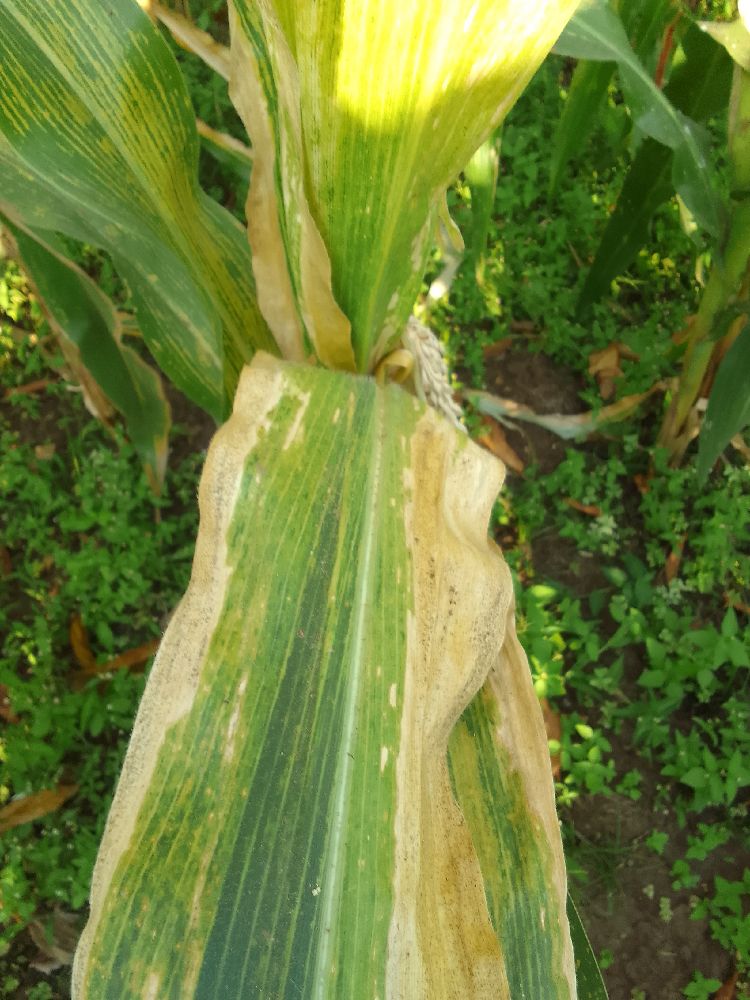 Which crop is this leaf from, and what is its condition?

maize, maize lethal necrosis
